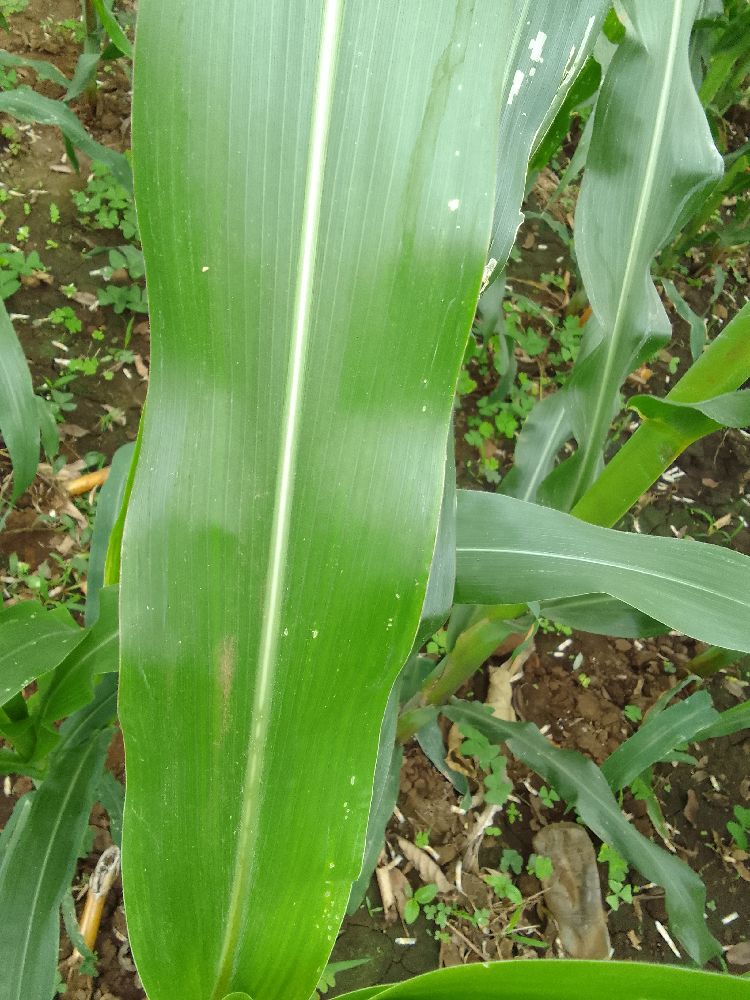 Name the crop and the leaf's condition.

maize, healthy
